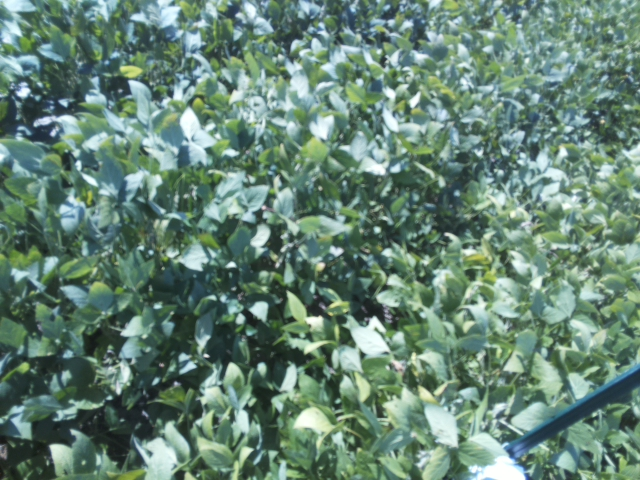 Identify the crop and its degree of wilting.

soybean, slight leaflet or petiole turgor loss in upper canopy
